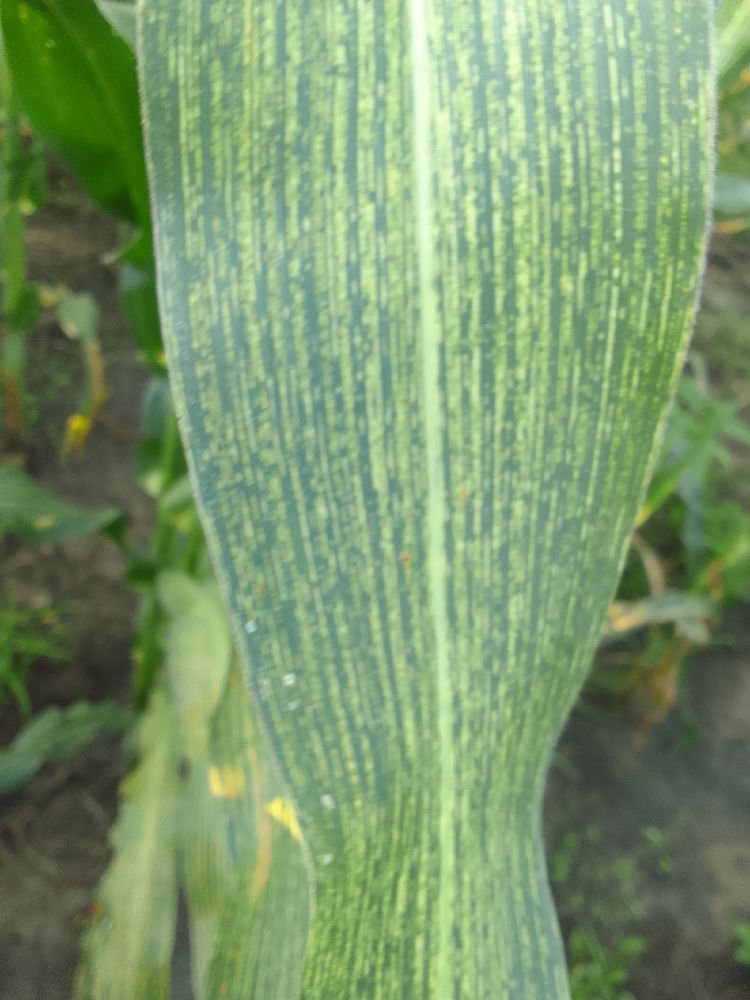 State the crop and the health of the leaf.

maize, maize streak virus
